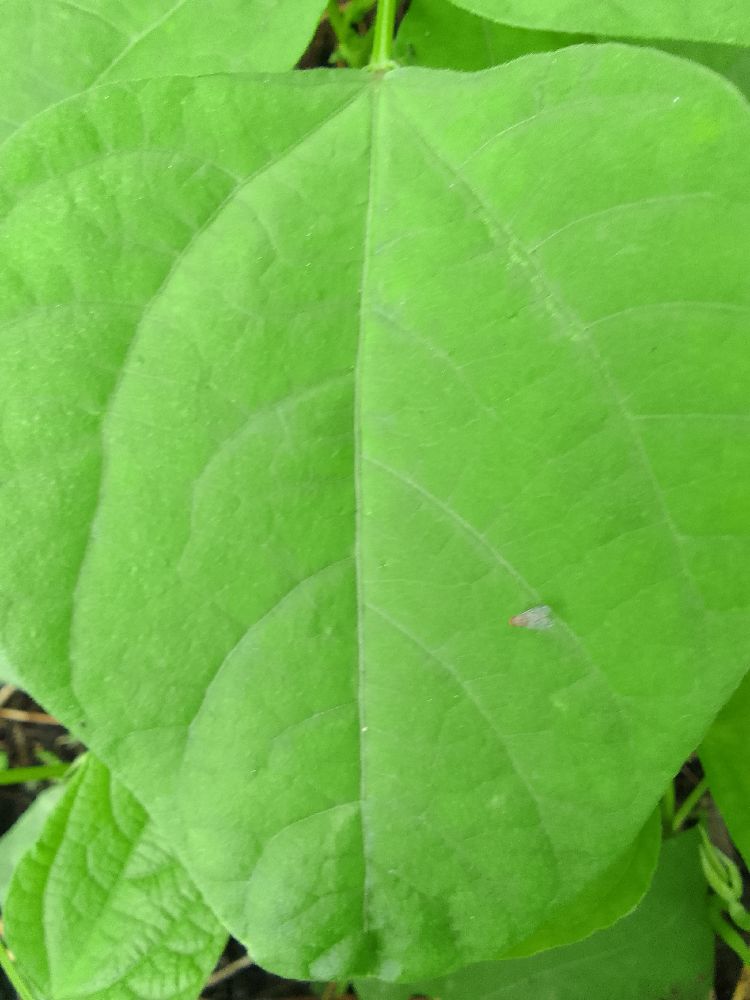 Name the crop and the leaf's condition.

common bean, healthy
